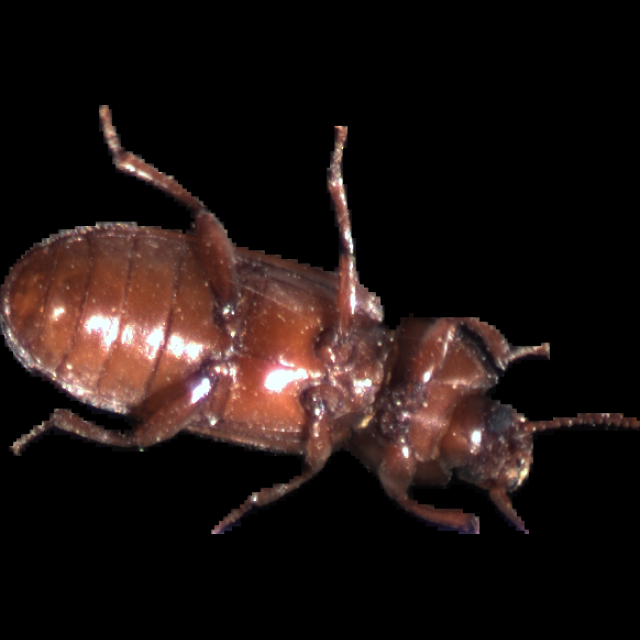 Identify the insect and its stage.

mealworm beetle
